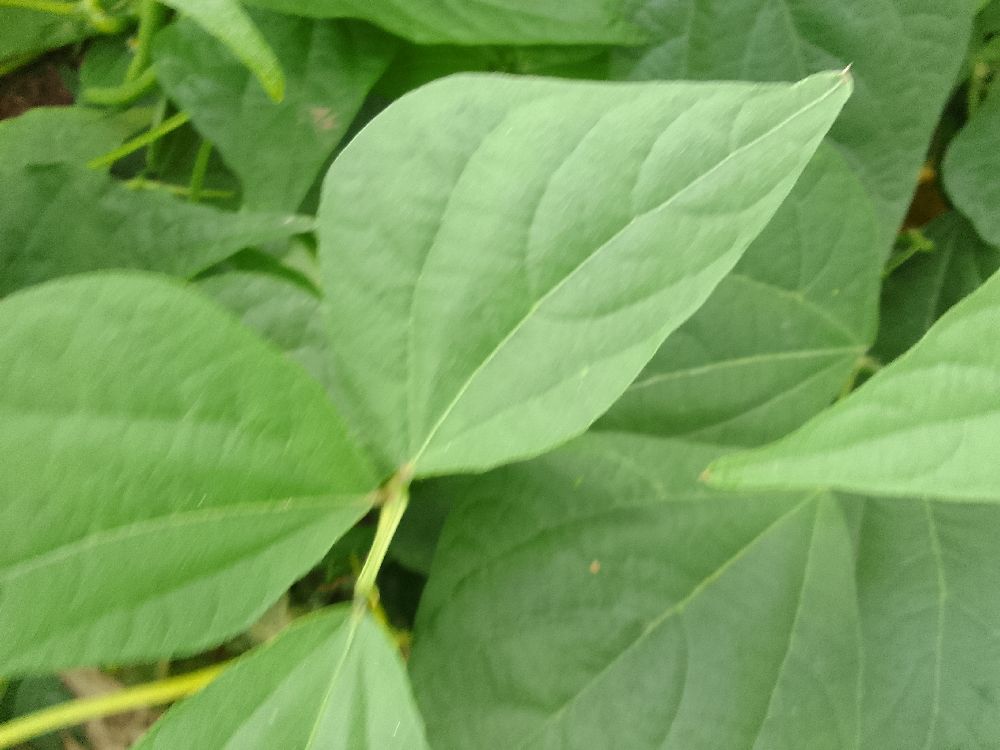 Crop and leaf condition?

common bean, healthy
